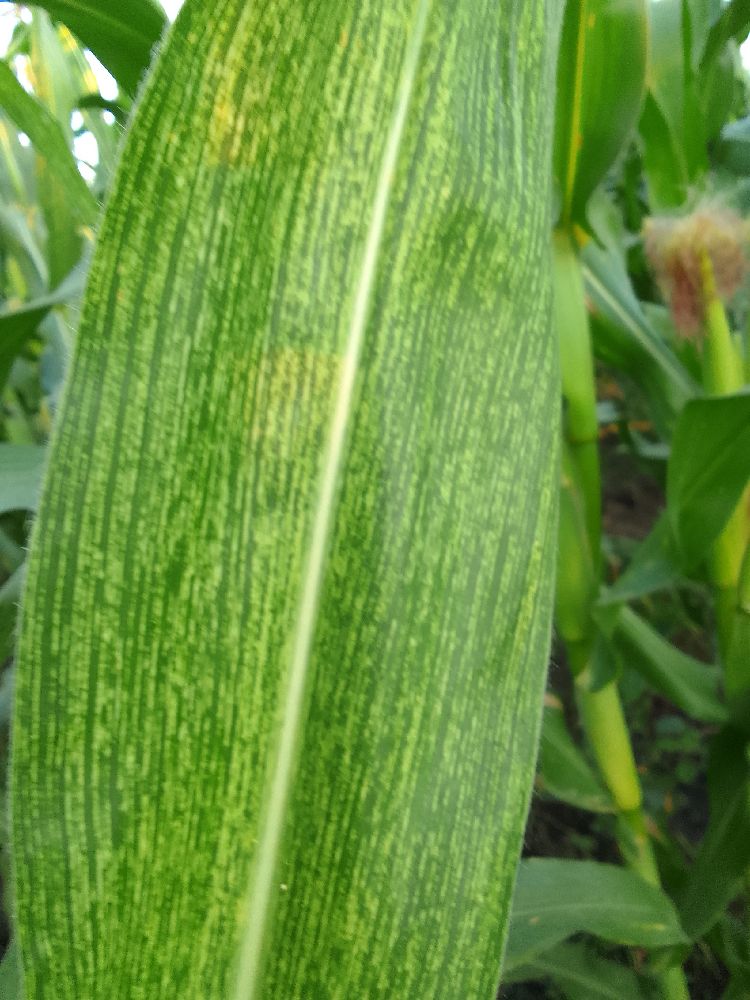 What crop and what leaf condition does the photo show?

maize, maize streak virus
